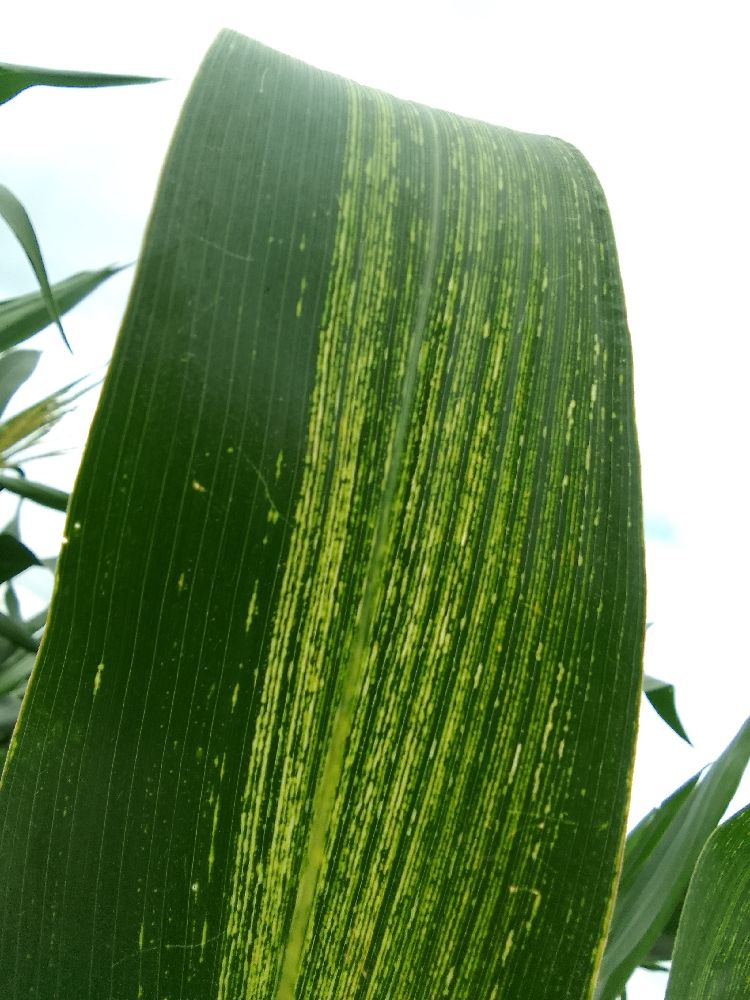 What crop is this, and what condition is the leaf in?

maize, maize streak virus
